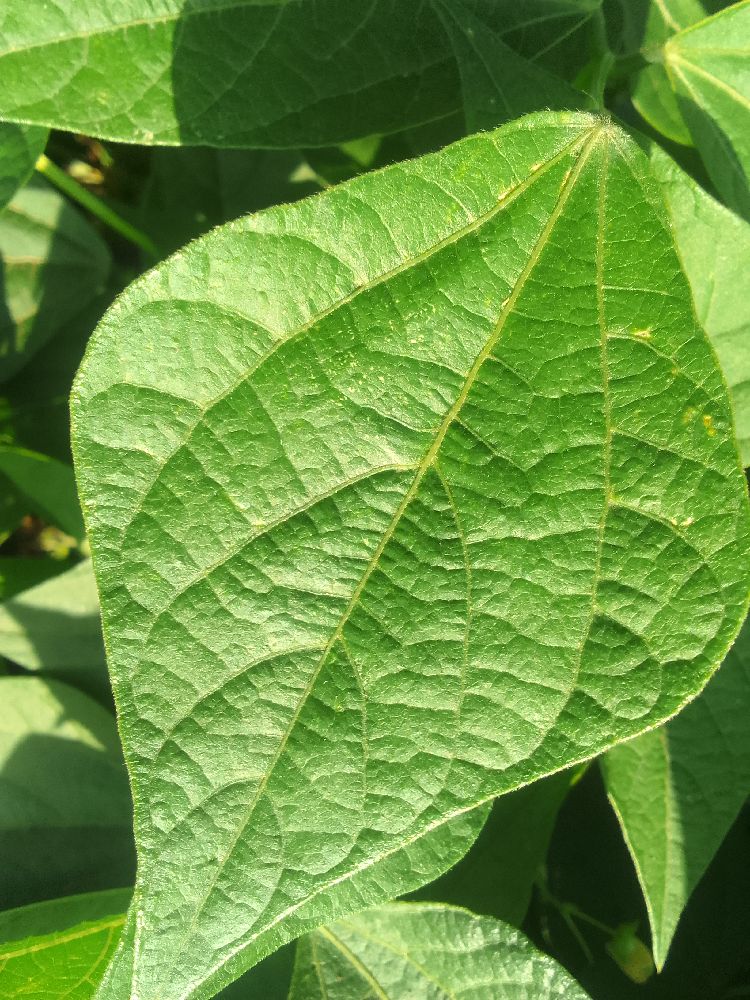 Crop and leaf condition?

common bean, healthy
